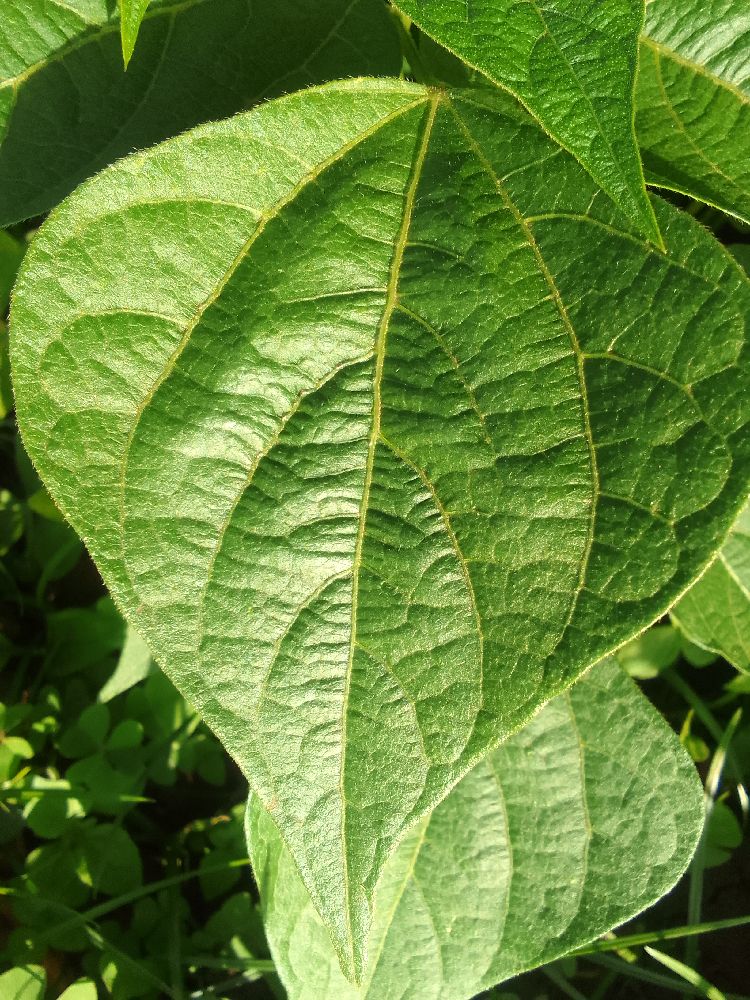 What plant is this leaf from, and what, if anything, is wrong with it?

common bean, healthy
